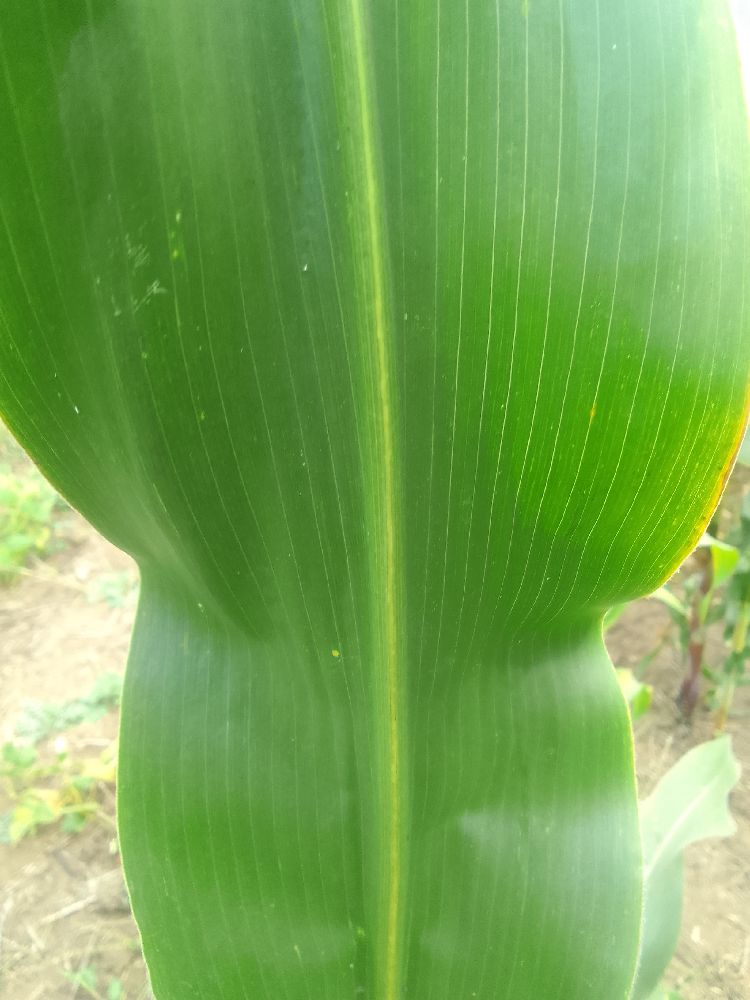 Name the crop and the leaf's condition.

maize, healthy
